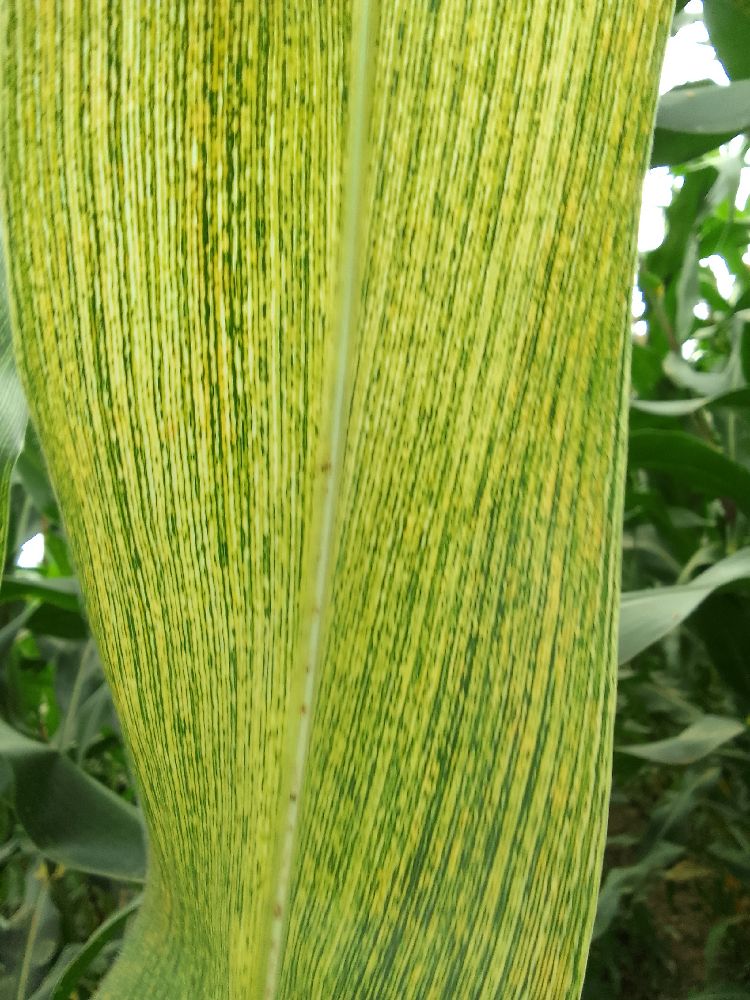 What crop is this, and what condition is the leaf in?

maize, maize streak virus
